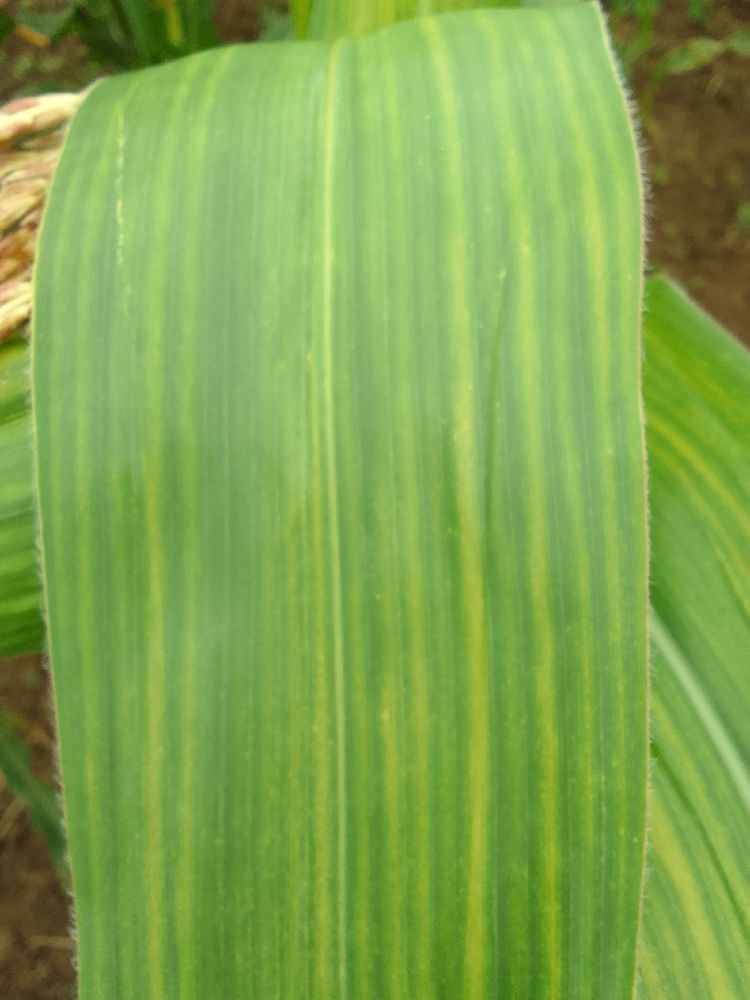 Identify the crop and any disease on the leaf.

maize, maize lethal necrosis
